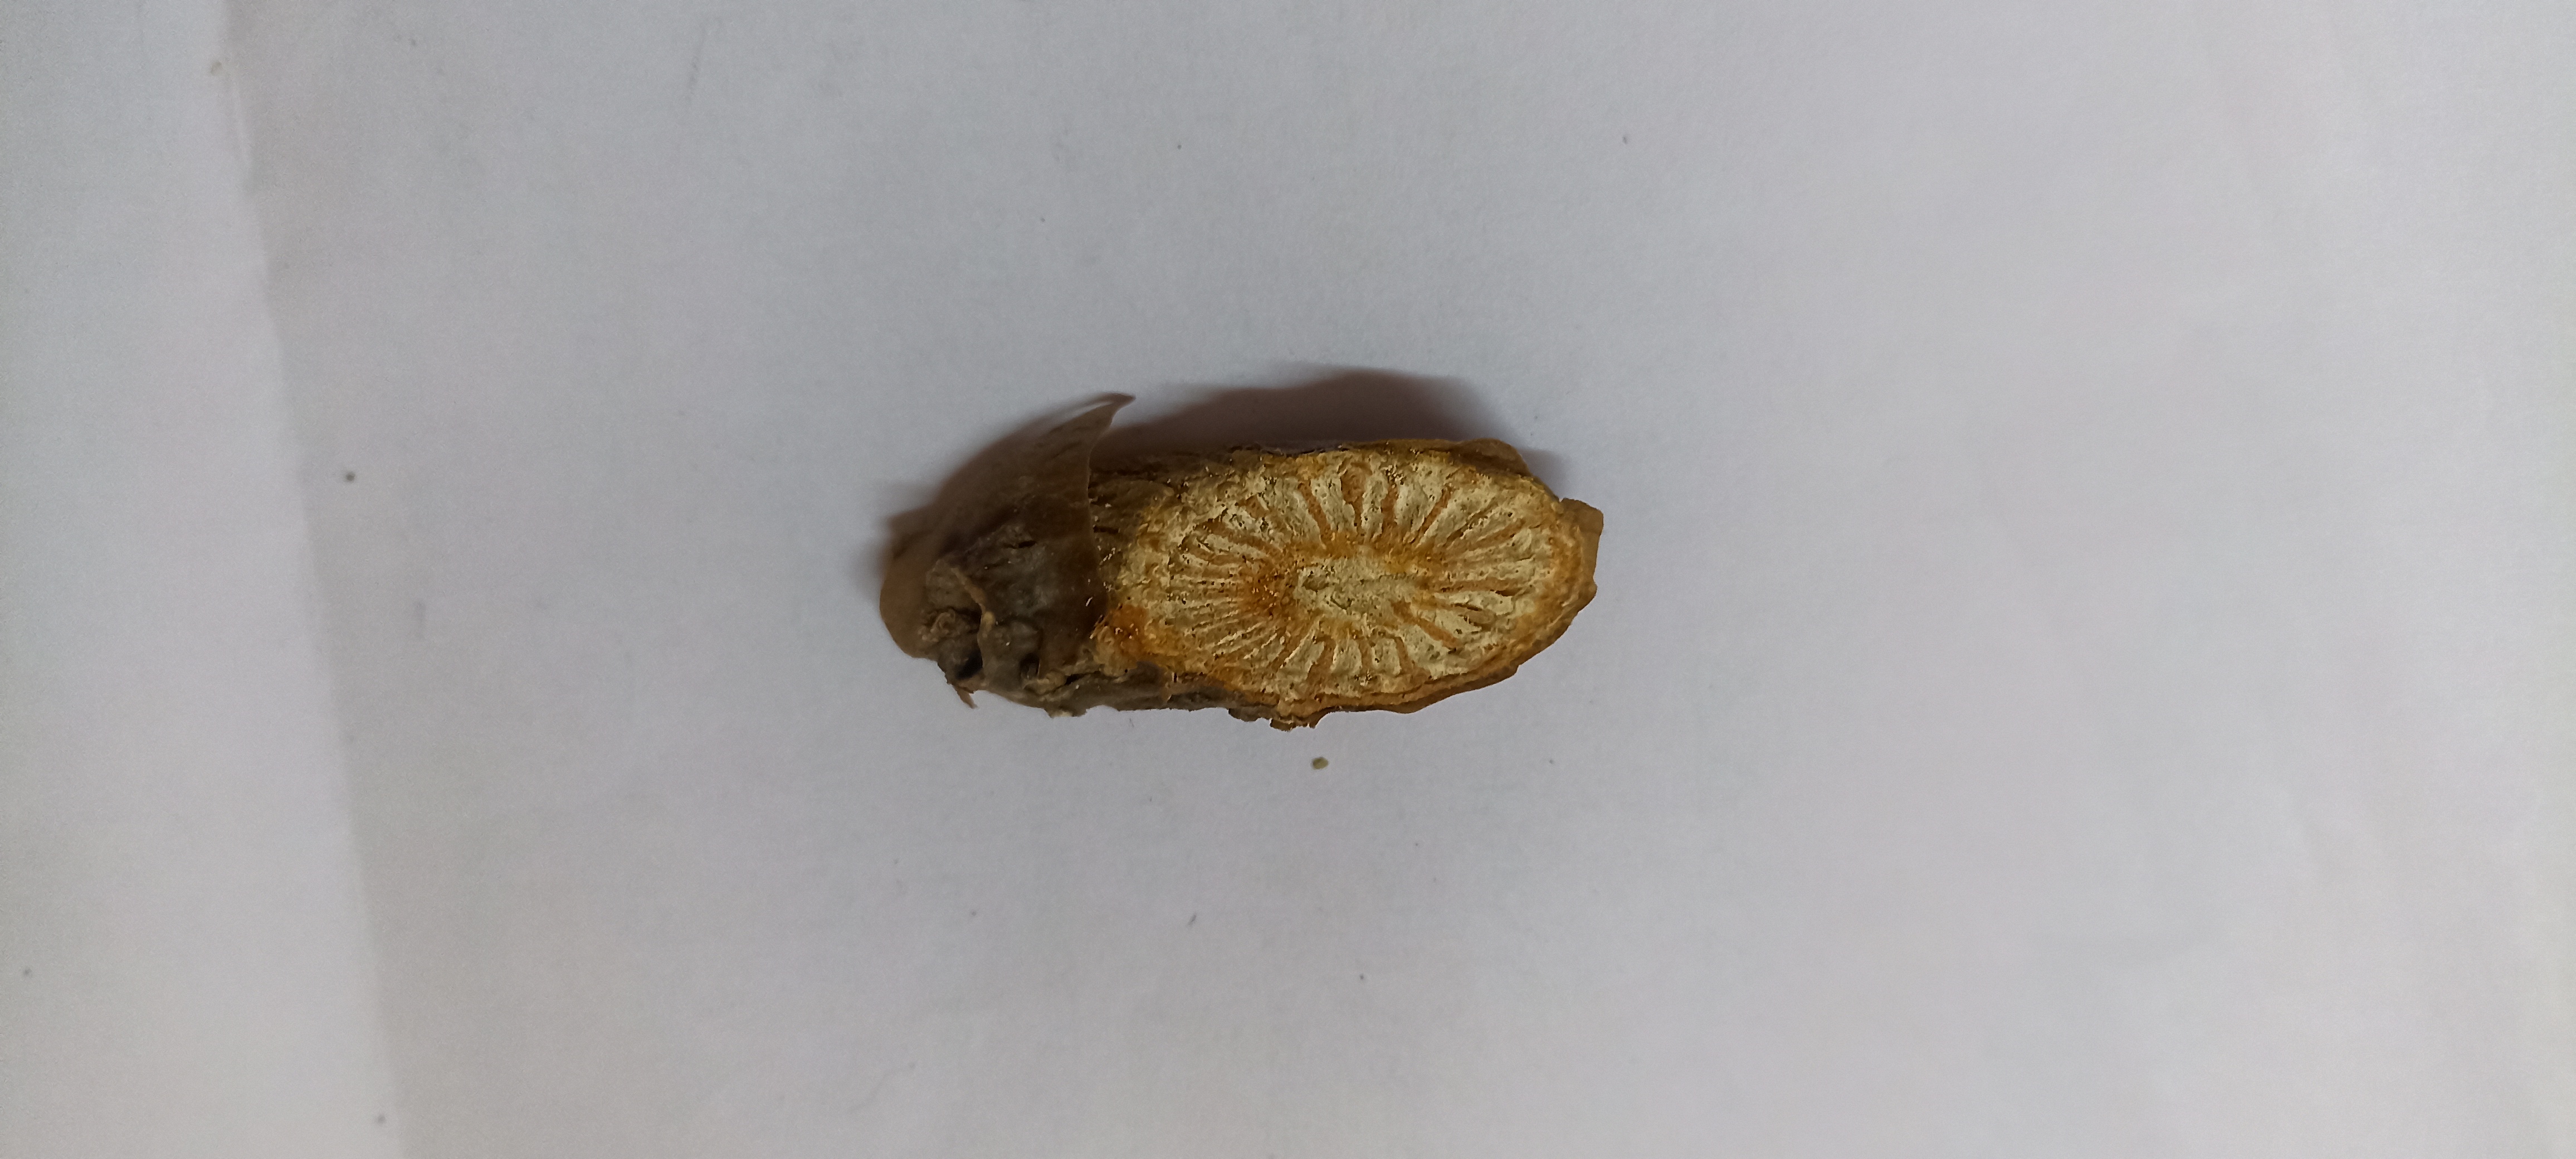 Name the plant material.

gulvel
